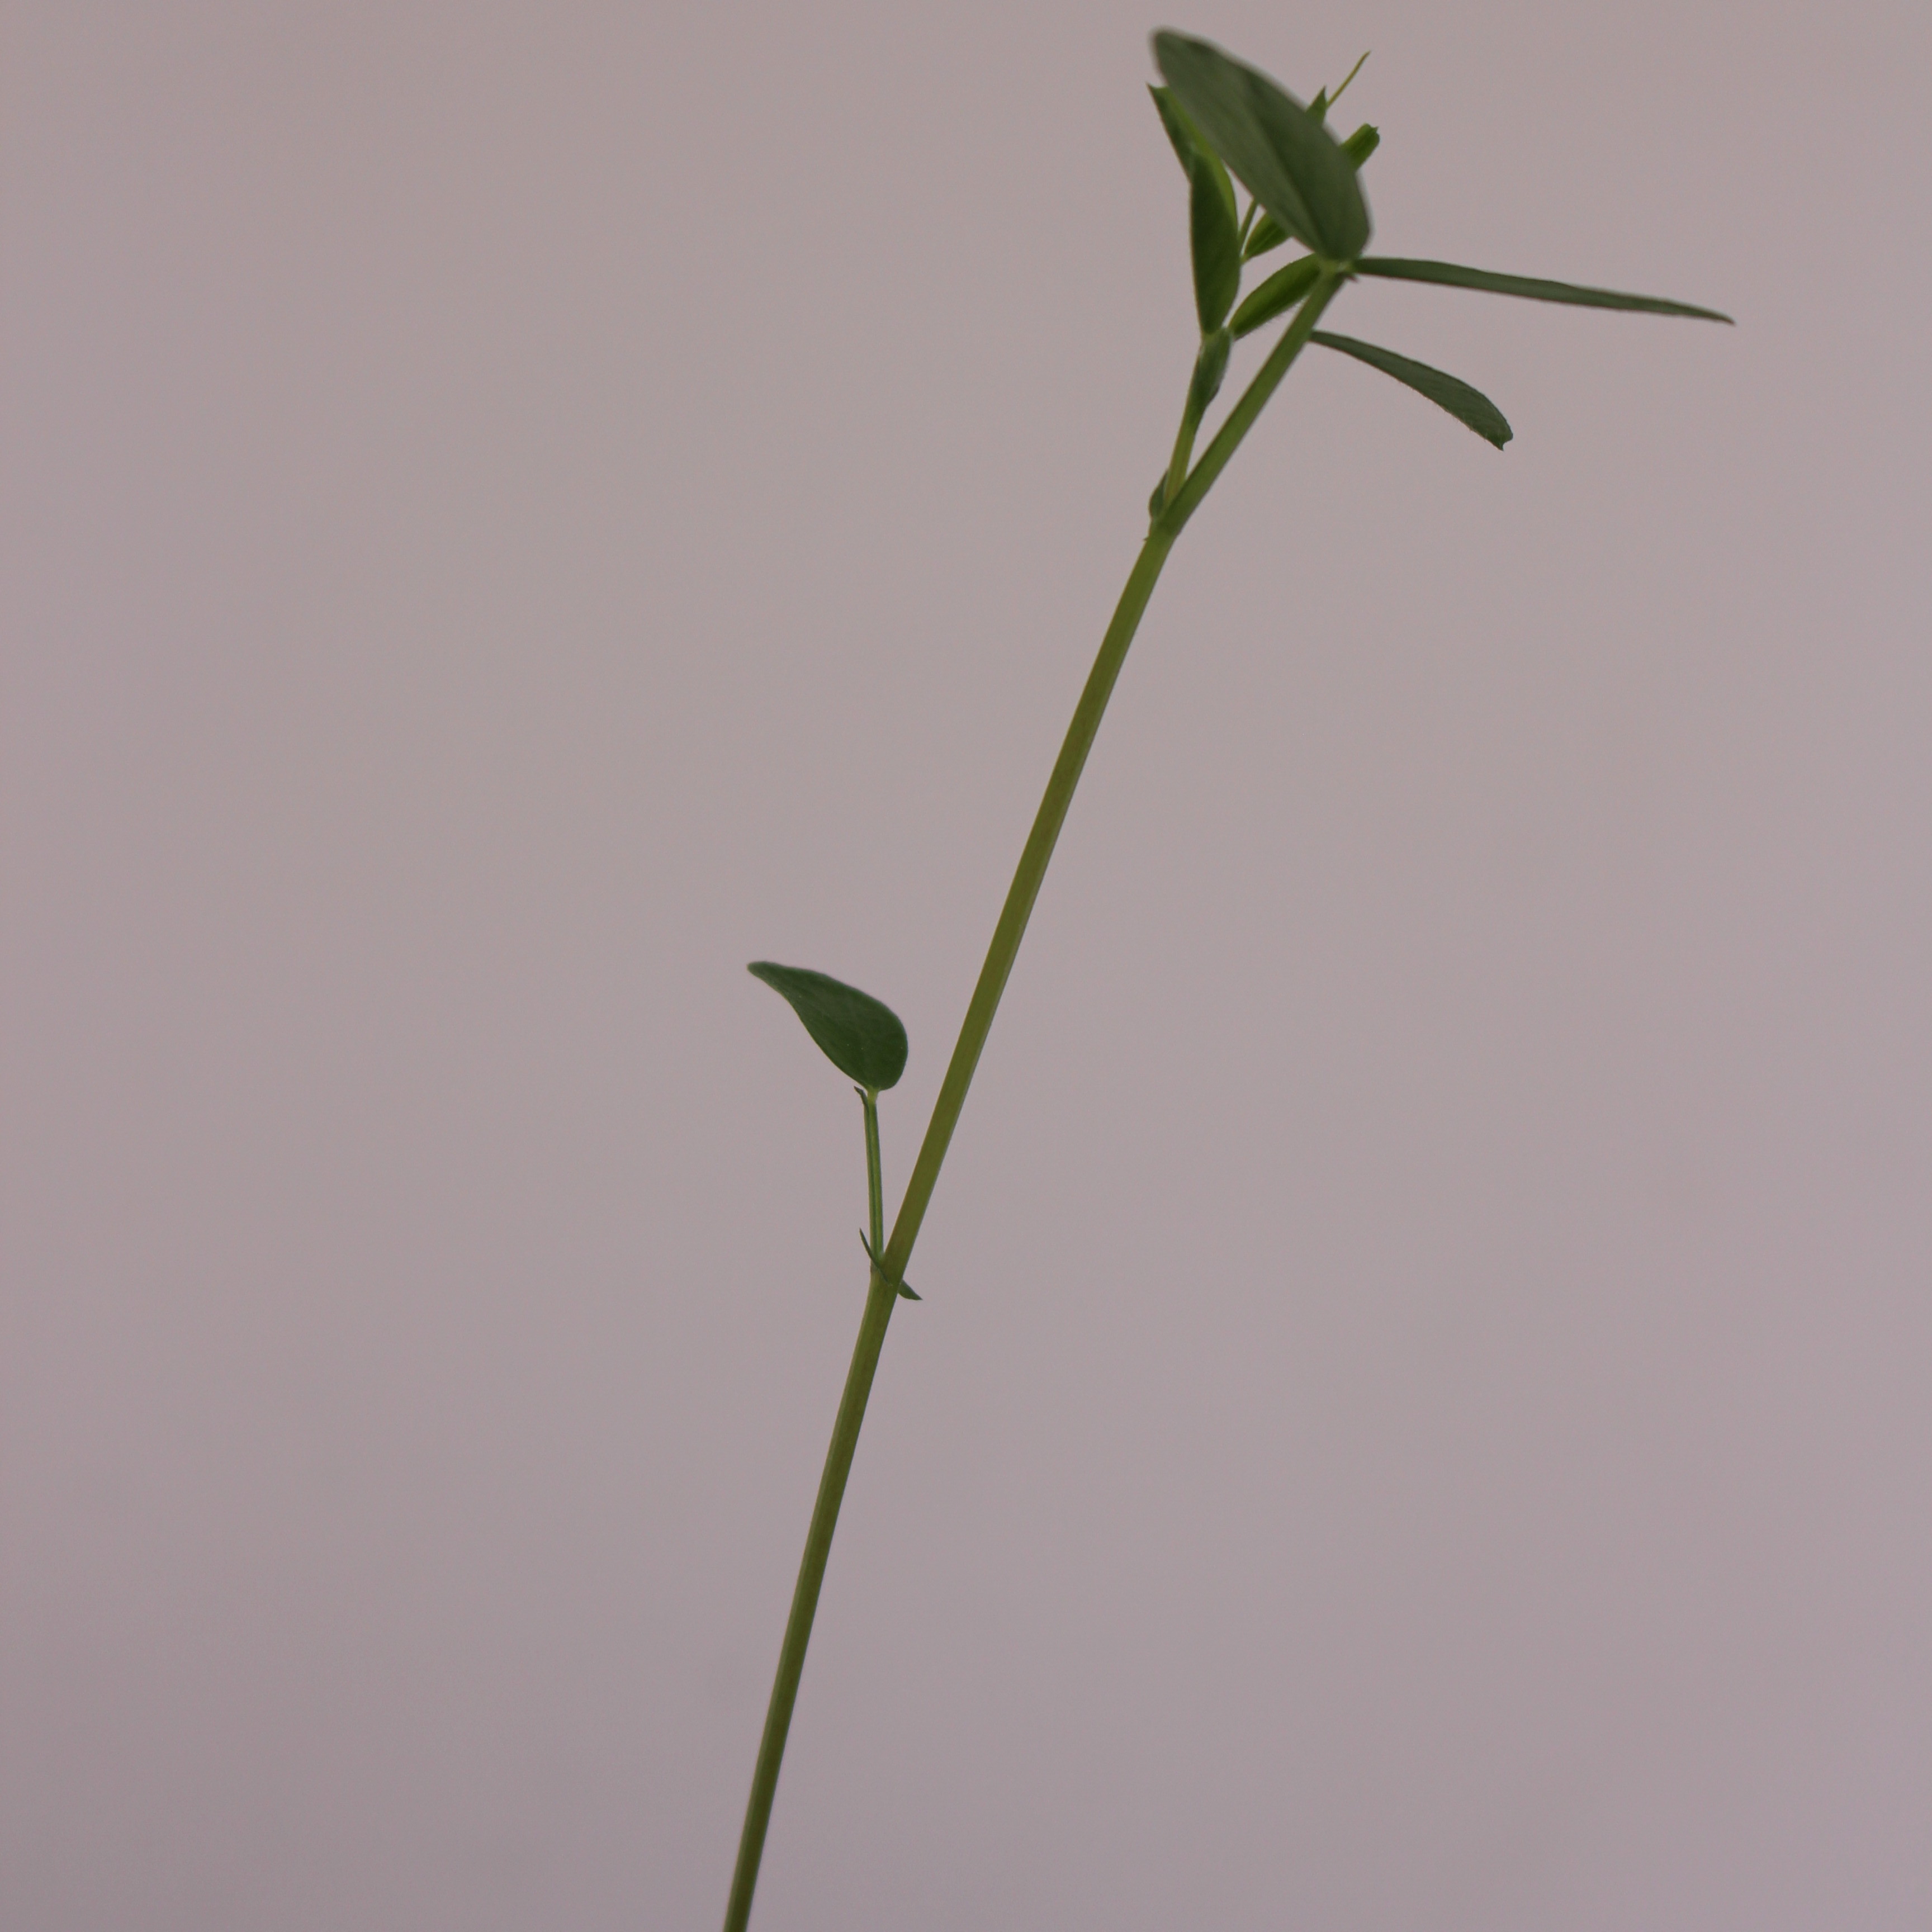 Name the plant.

Vicia sativa
